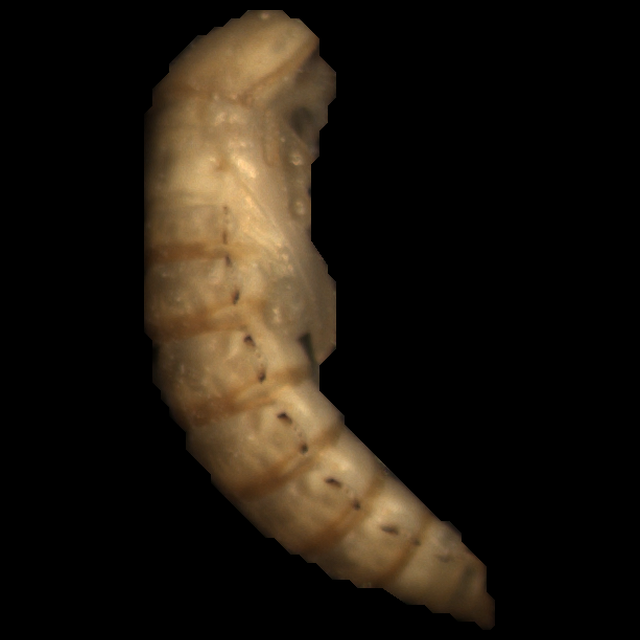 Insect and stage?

mealworm pupa
